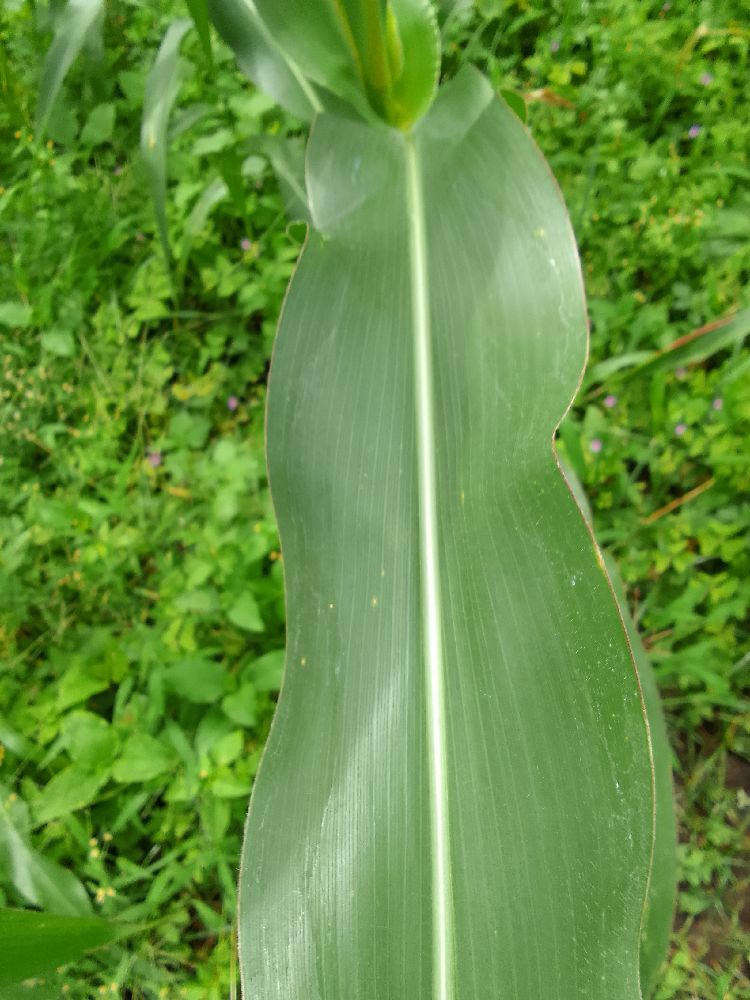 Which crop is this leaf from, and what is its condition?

maize, healthy
